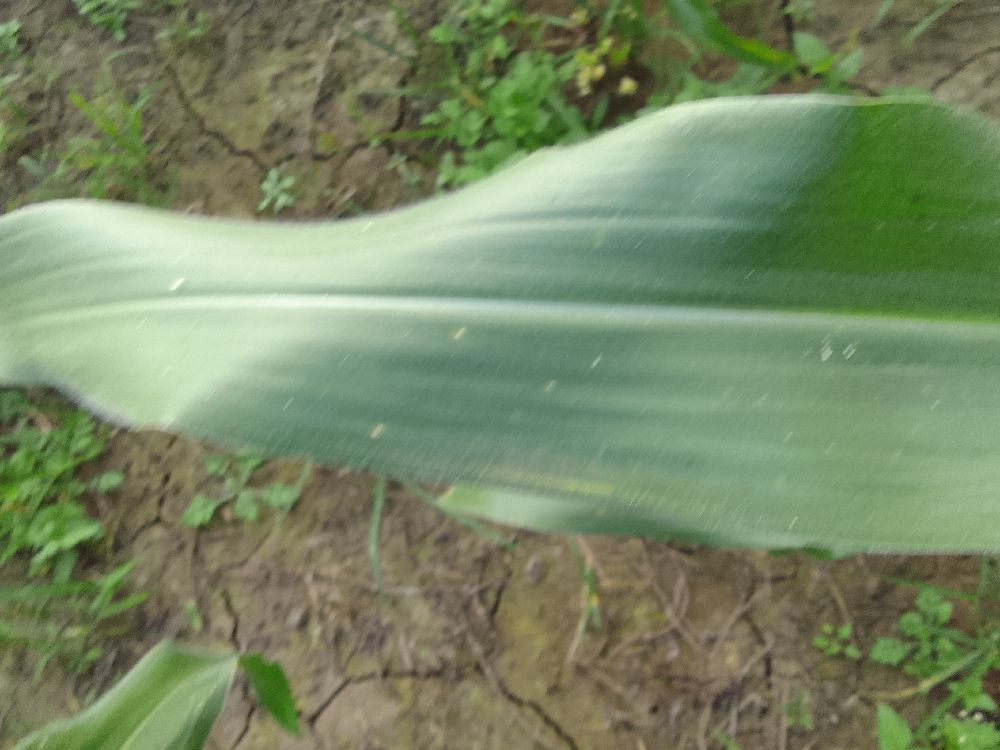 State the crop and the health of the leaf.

maize, healthy
